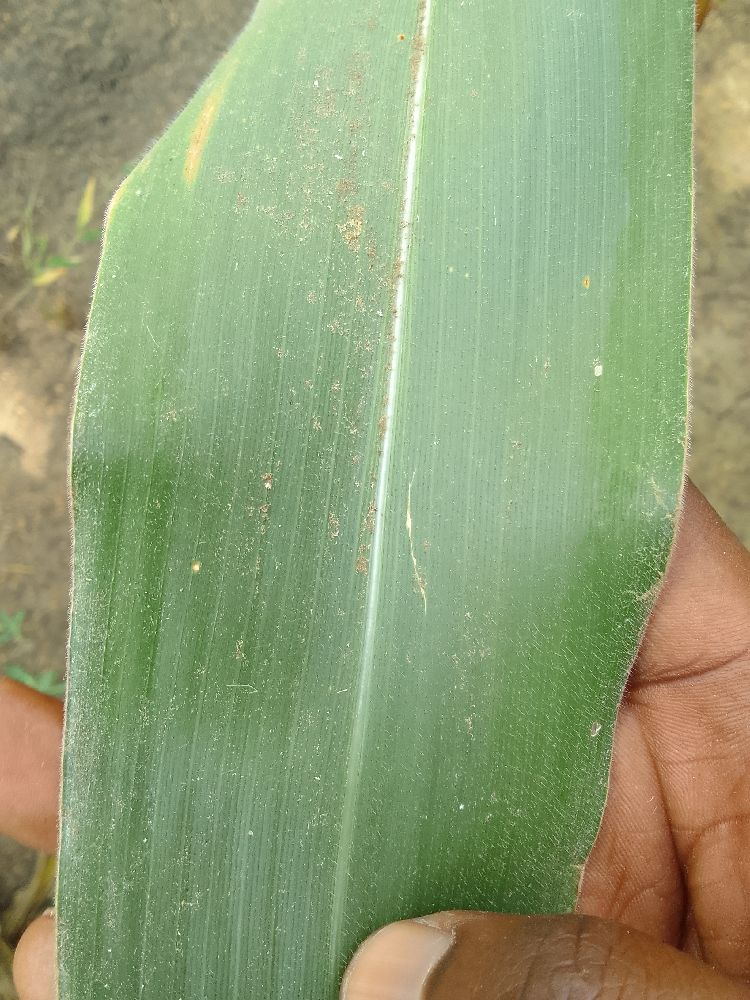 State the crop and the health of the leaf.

maize, healthy
